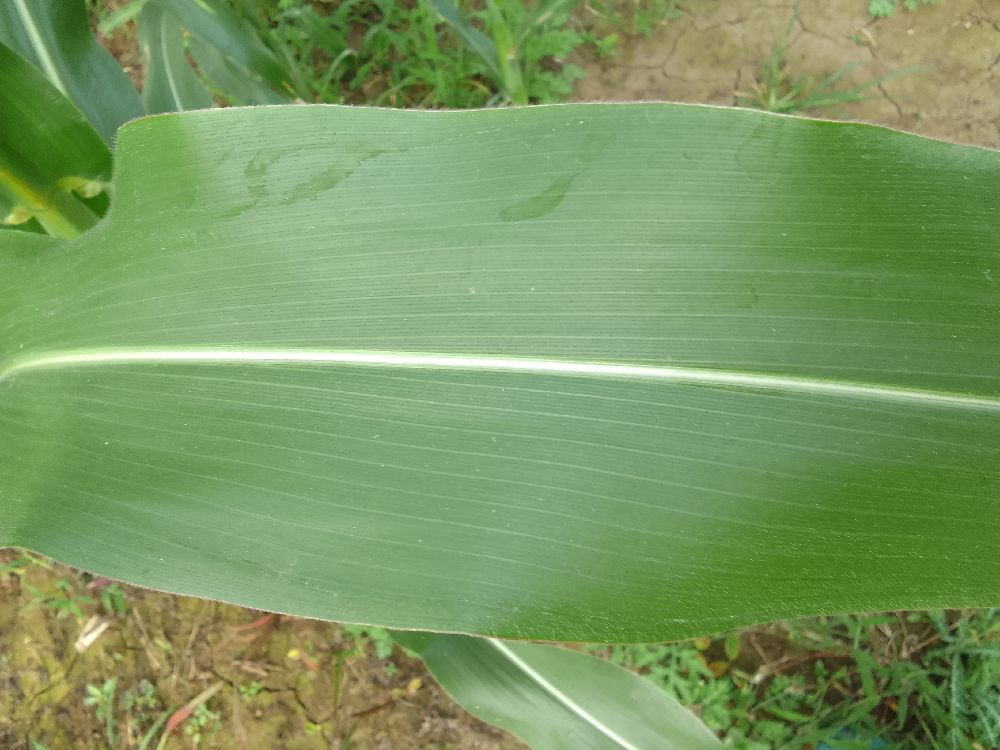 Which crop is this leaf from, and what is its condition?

maize, healthy
